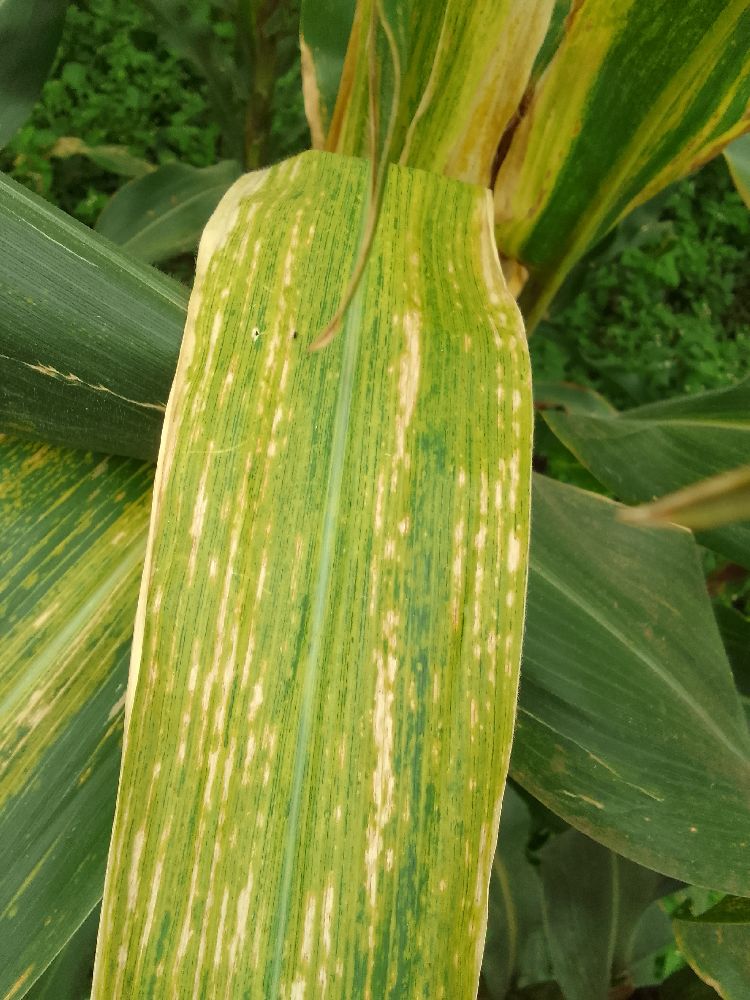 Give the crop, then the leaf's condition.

maize, maize lethal necrosis
